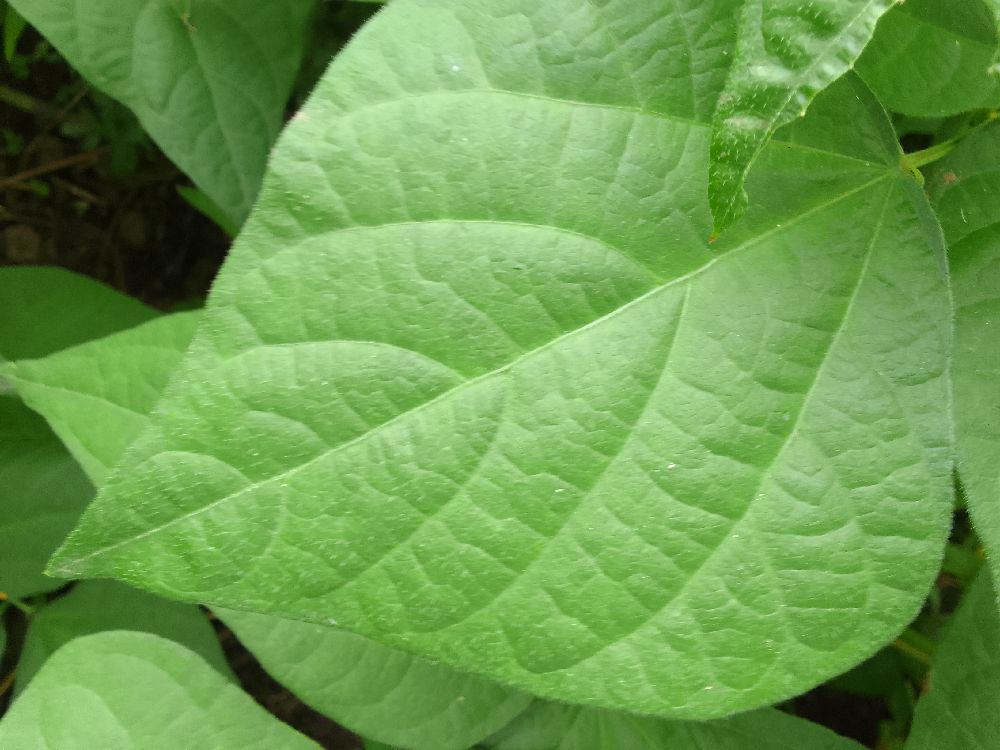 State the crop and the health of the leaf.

common bean, healthy
